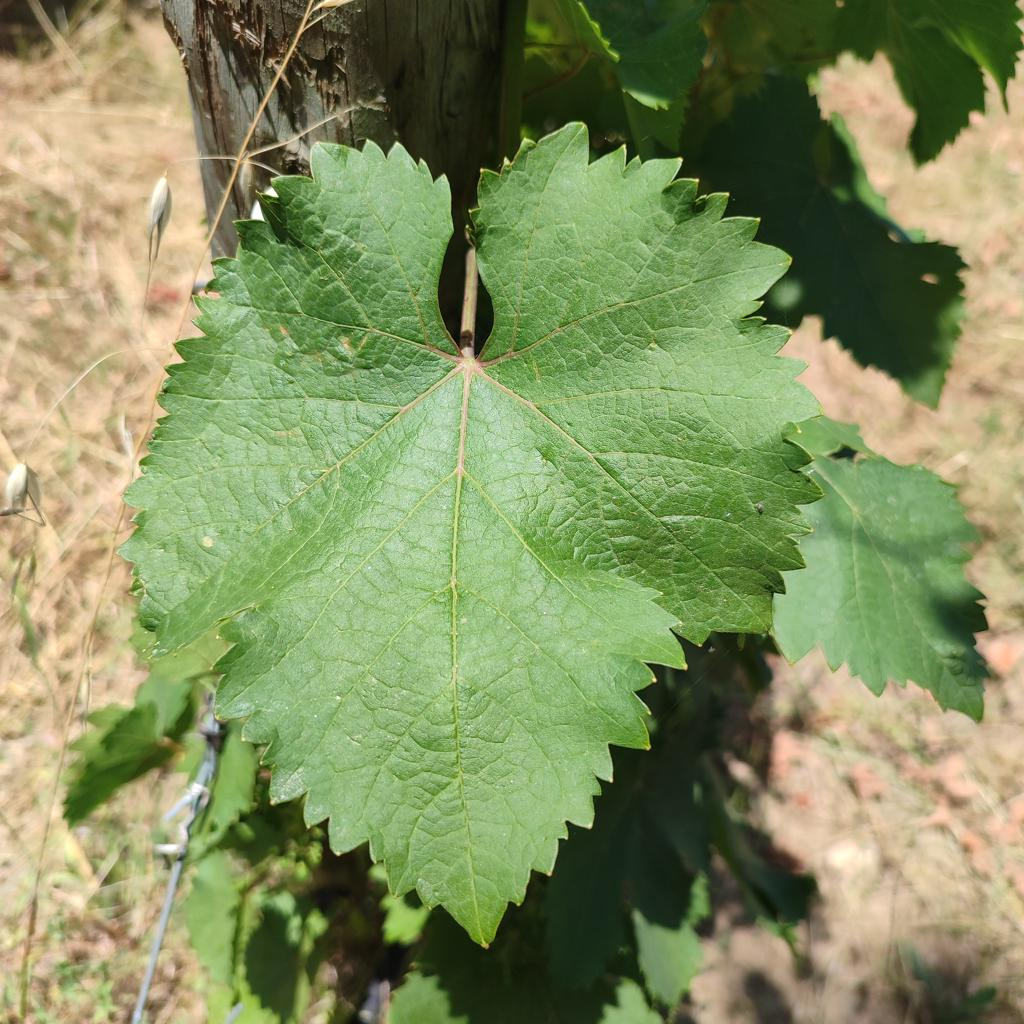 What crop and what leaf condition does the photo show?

grapevine, healthy
